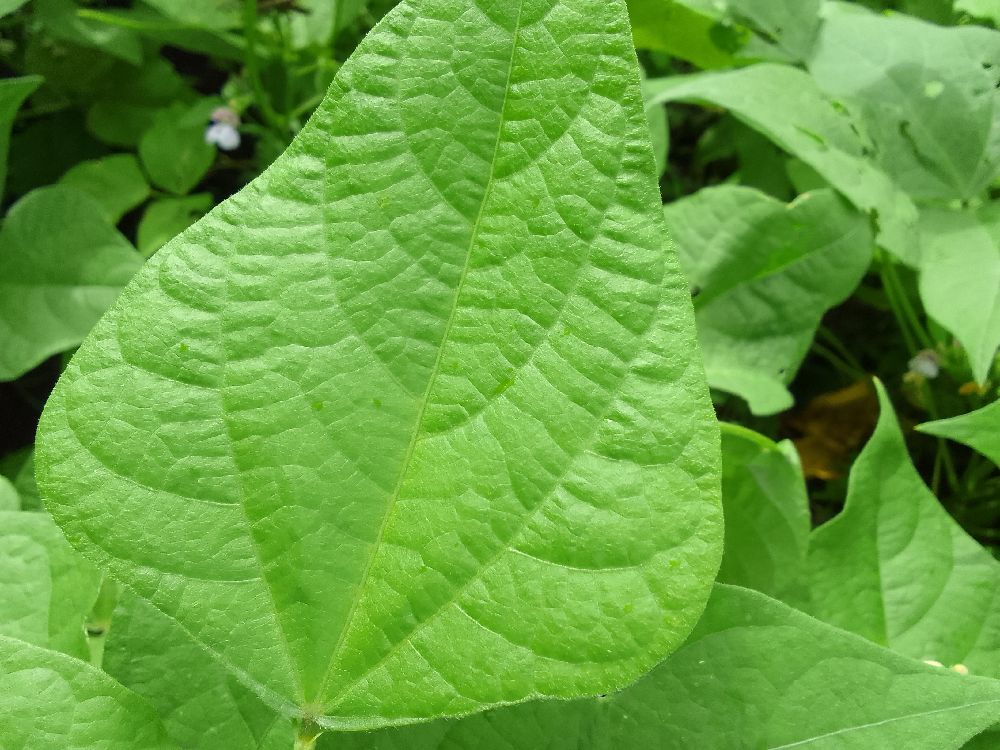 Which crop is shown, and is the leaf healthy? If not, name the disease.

common bean, healthy
